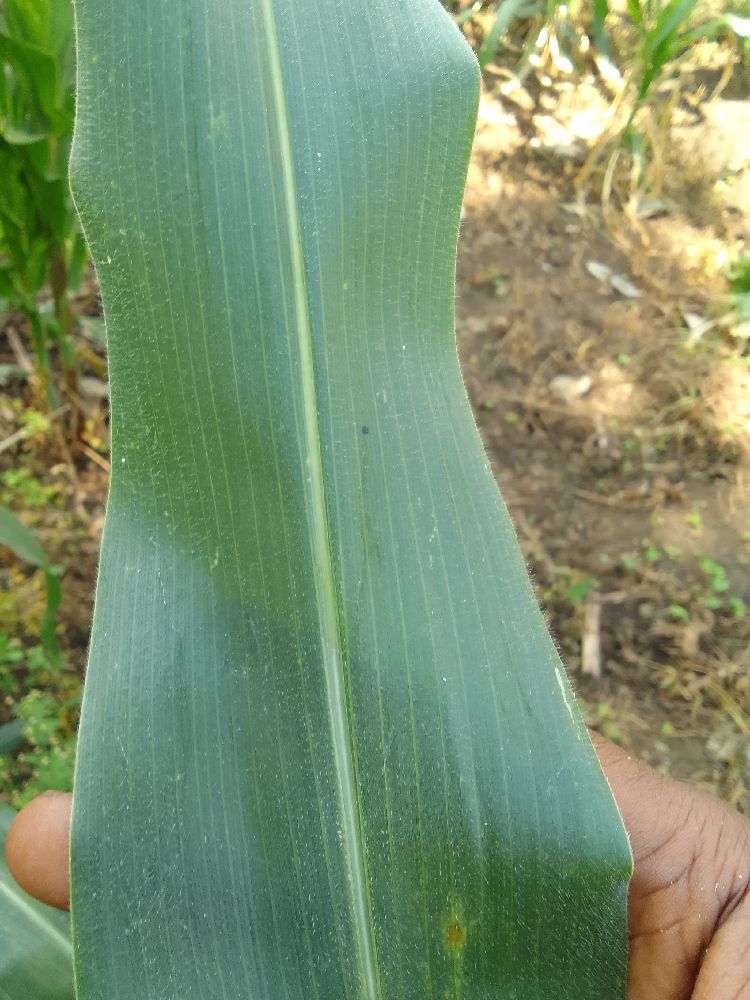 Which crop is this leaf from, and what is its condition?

maize, healthy
